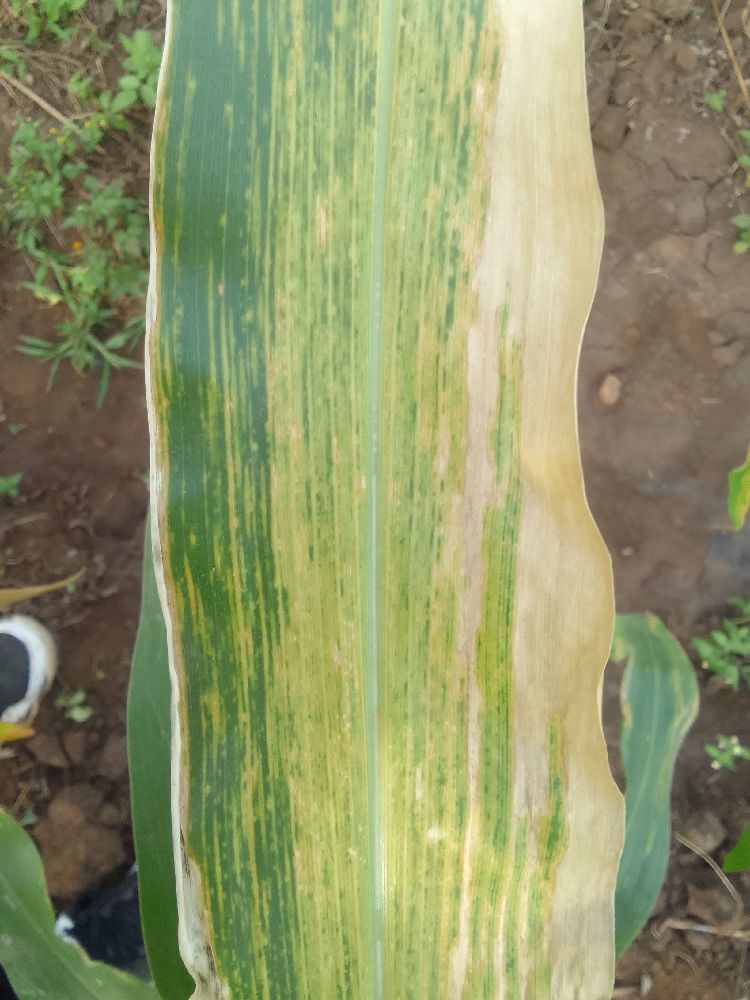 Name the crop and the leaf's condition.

maize, maize lethal necrosis
